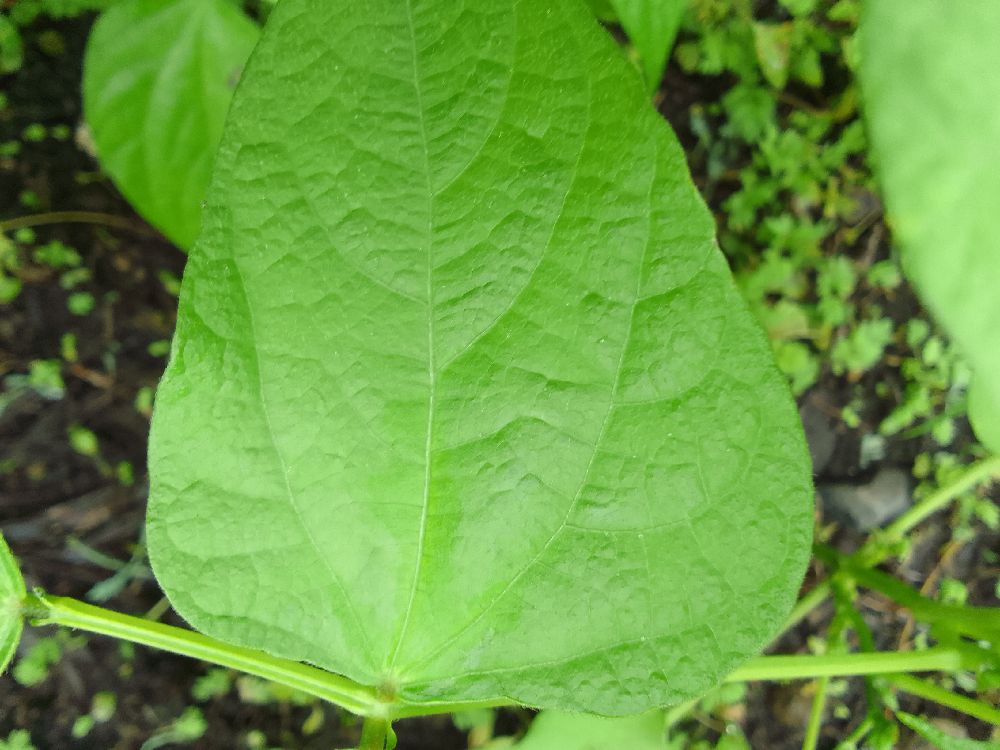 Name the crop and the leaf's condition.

common bean, healthy
